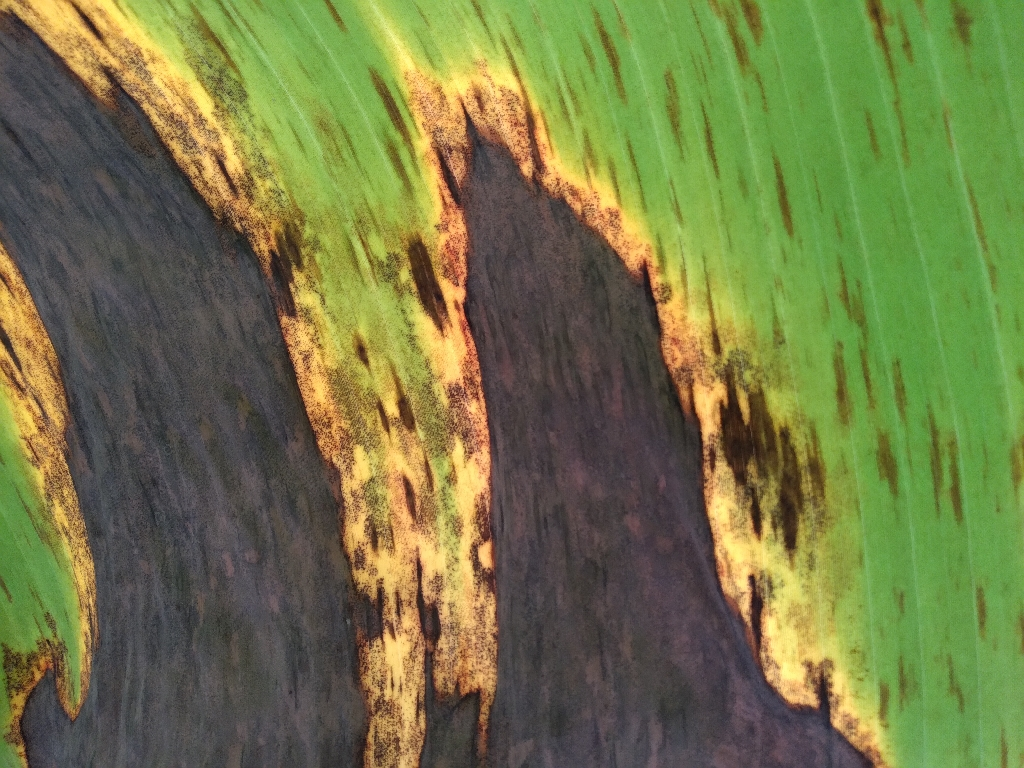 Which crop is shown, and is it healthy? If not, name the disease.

banana, black sigatoka
